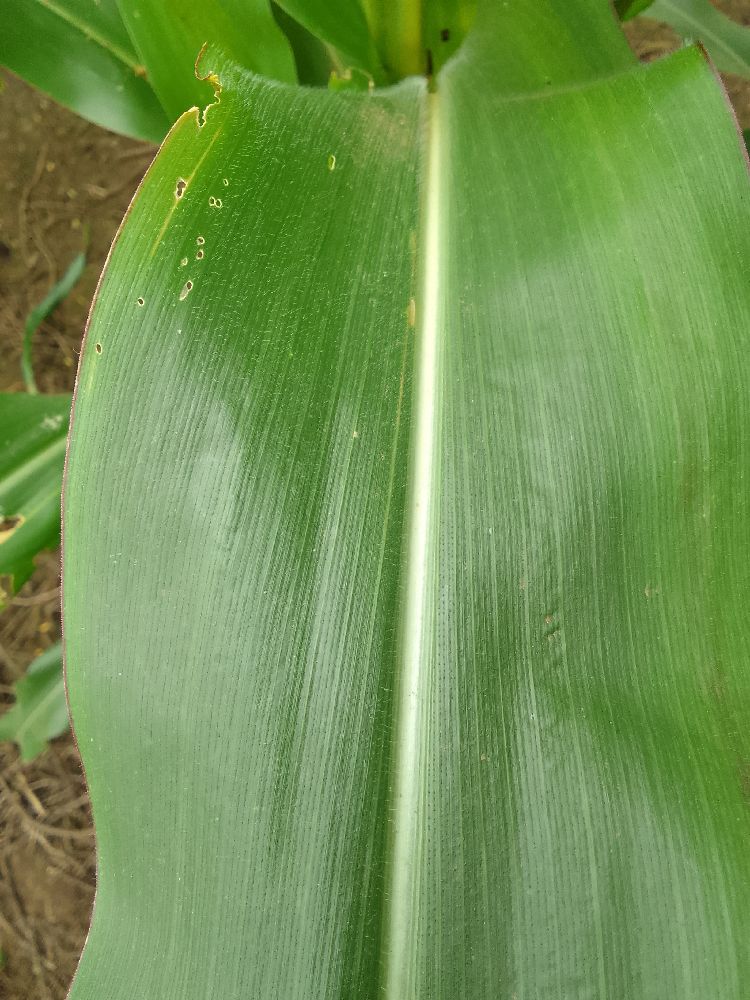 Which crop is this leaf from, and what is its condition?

maize, healthy
